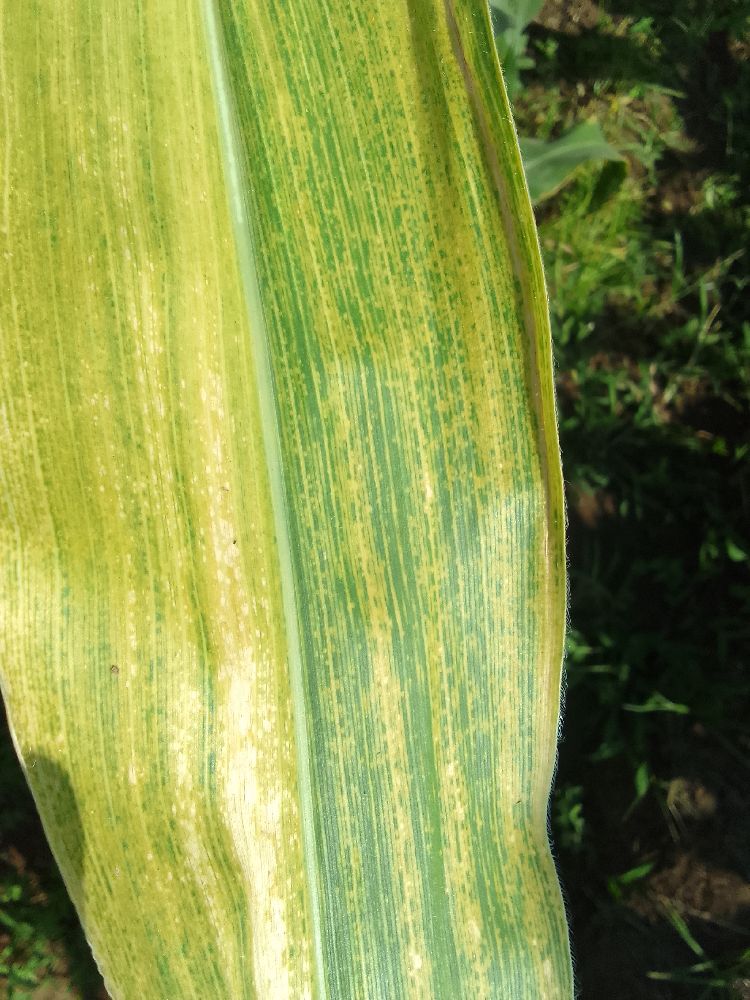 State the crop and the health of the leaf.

maize, maize lethal necrosis
